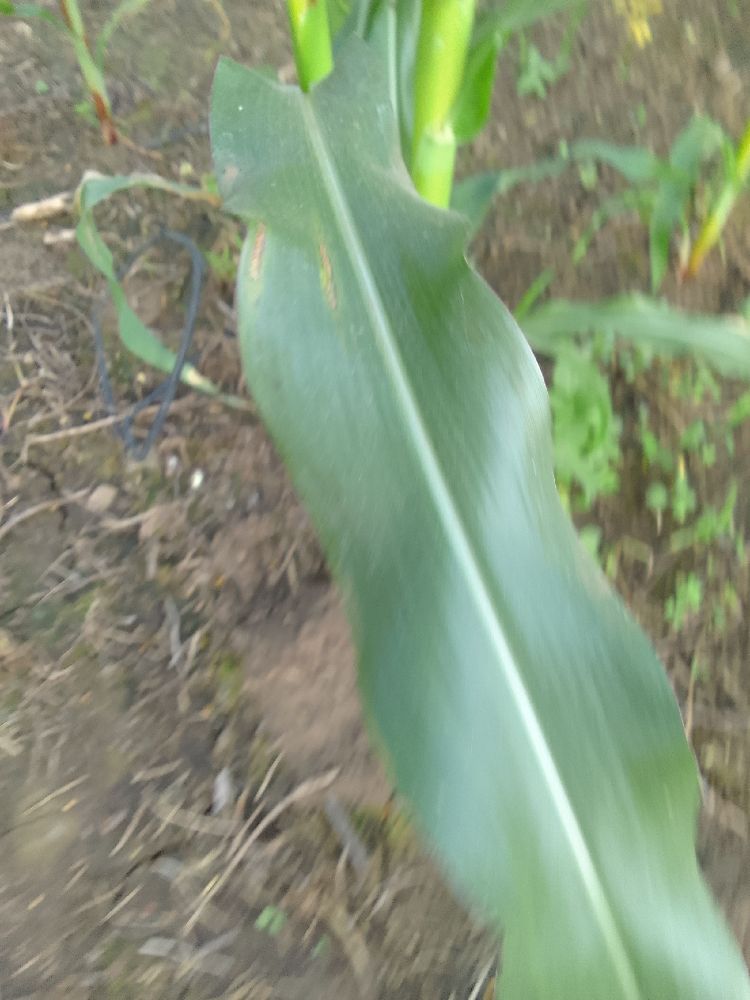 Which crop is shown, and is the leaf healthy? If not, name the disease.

maize, healthy
